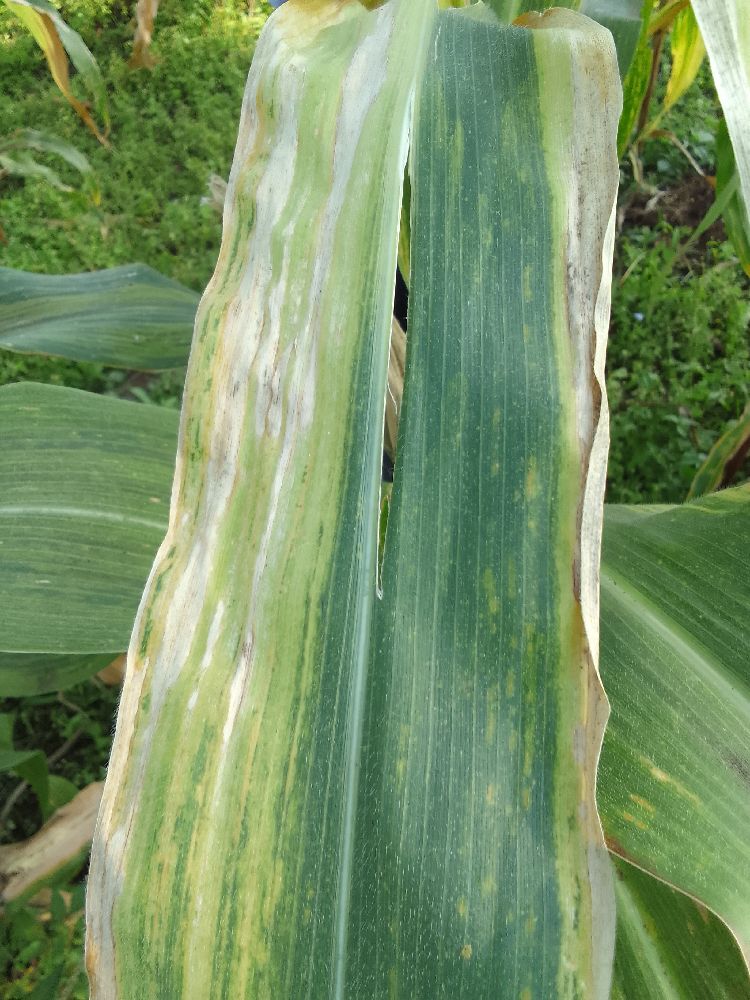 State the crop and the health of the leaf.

maize, maize lethal necrosis
